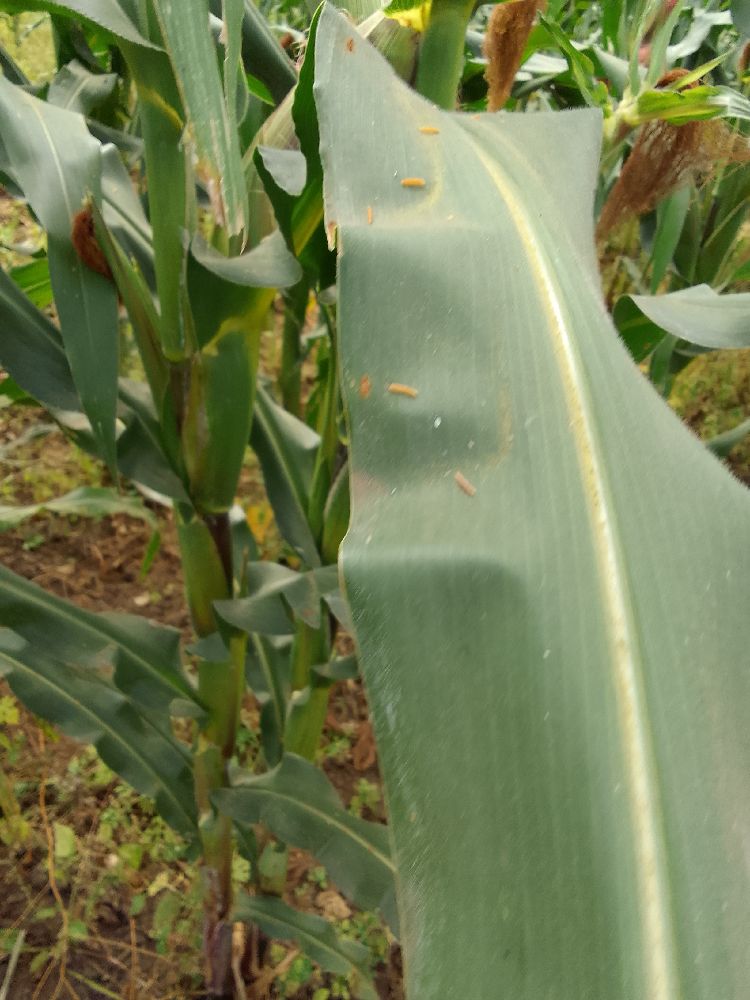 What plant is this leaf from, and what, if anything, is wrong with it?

maize, healthy
